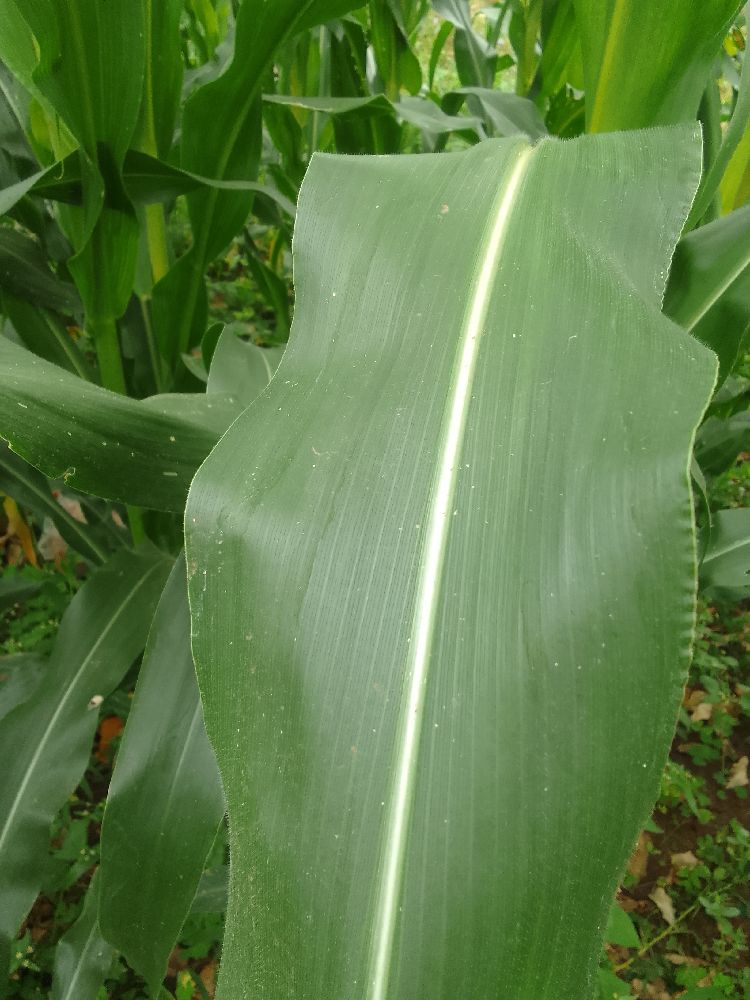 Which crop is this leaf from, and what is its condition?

maize, healthy
